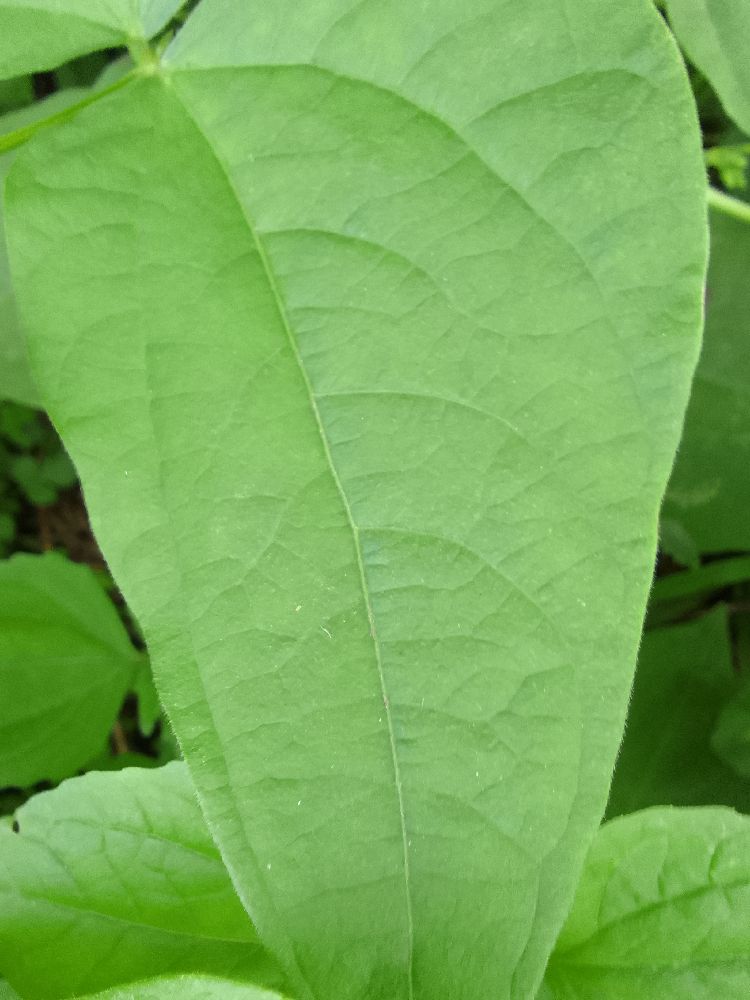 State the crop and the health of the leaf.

common bean, healthy
